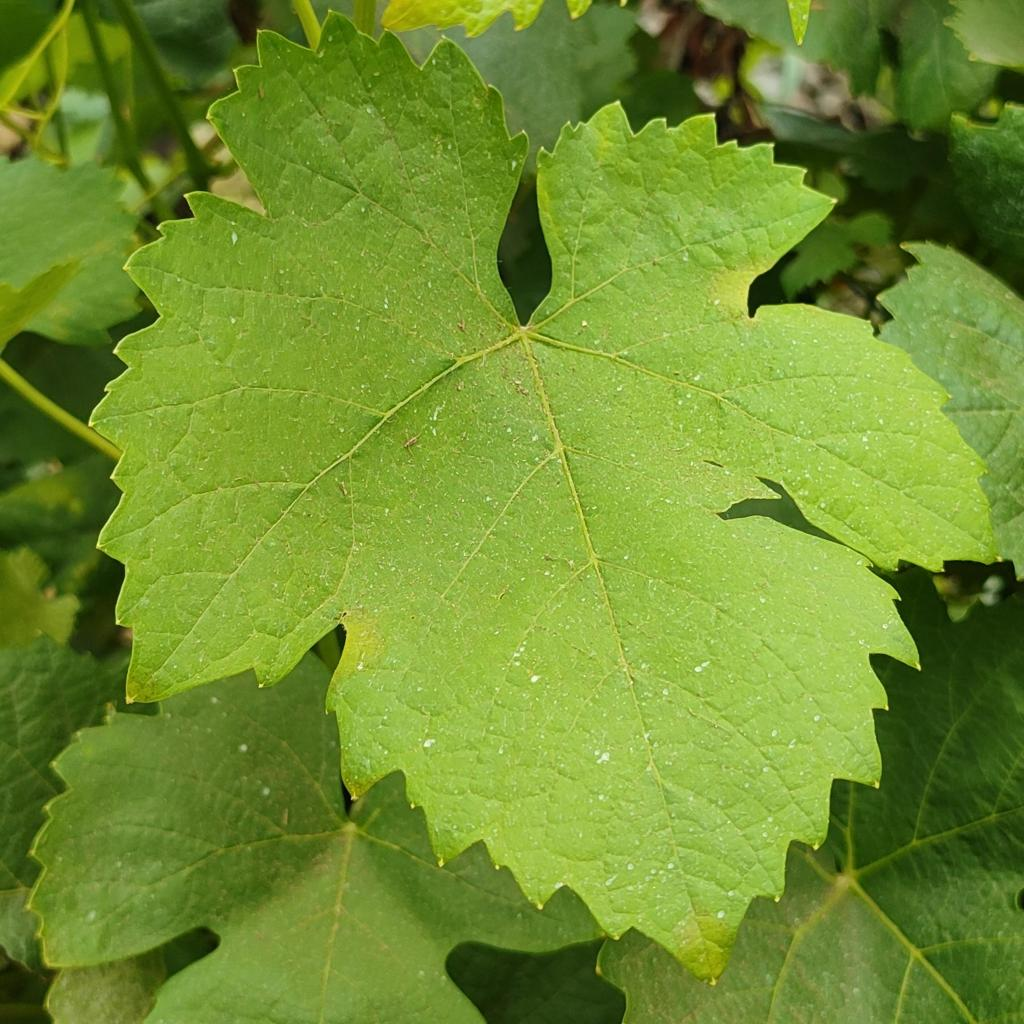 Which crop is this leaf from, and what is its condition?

grapevine, downy mildew
